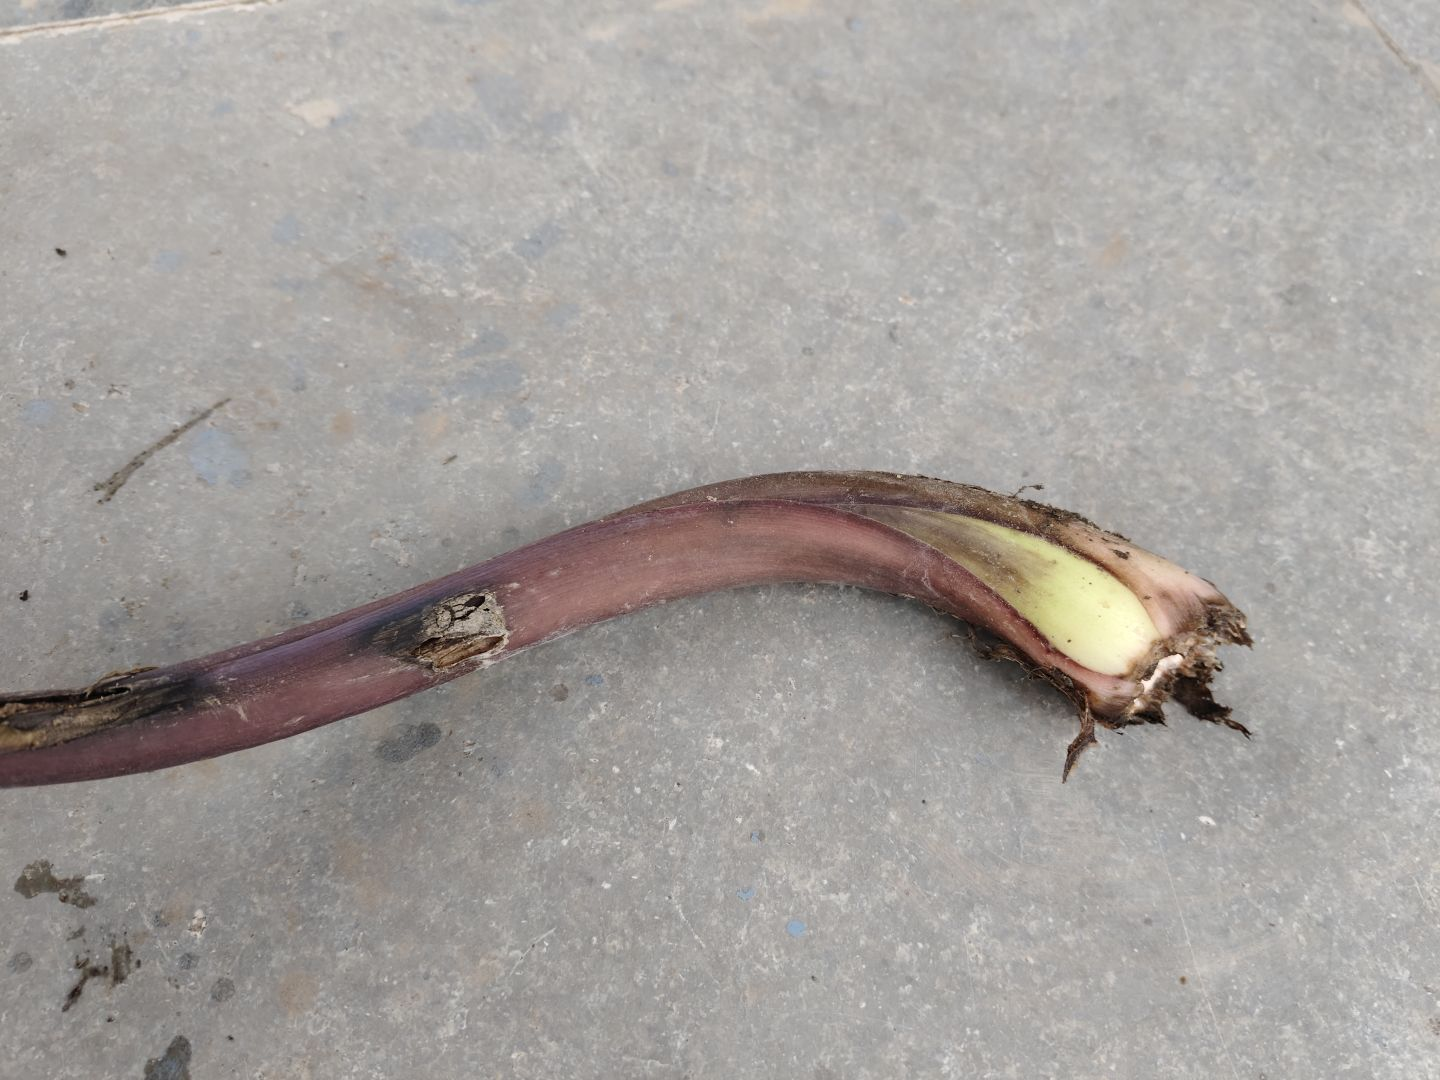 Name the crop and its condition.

taro, root rot
